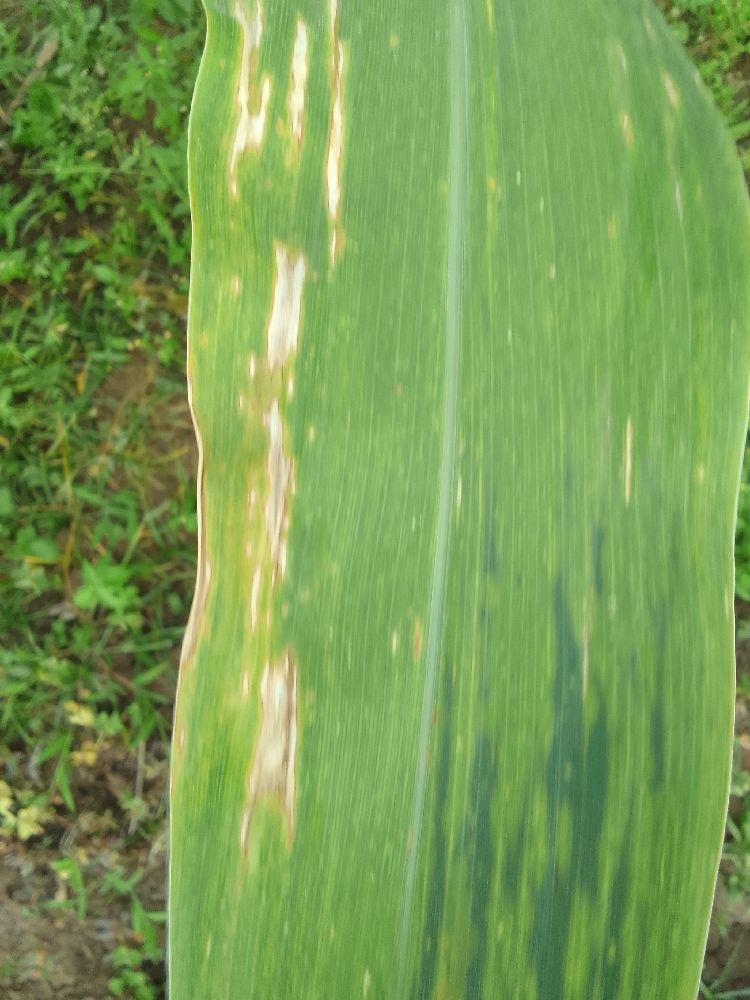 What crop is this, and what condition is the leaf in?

maize, maize lethal necrosis
